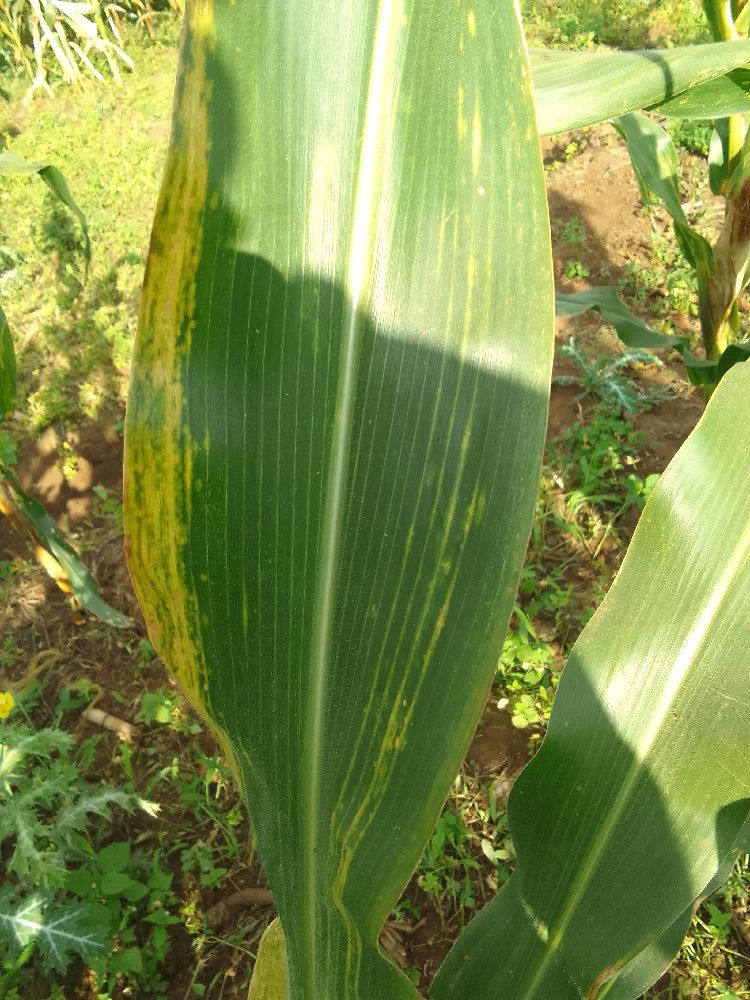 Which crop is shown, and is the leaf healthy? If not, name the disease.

maize, maize lethal necrosis
